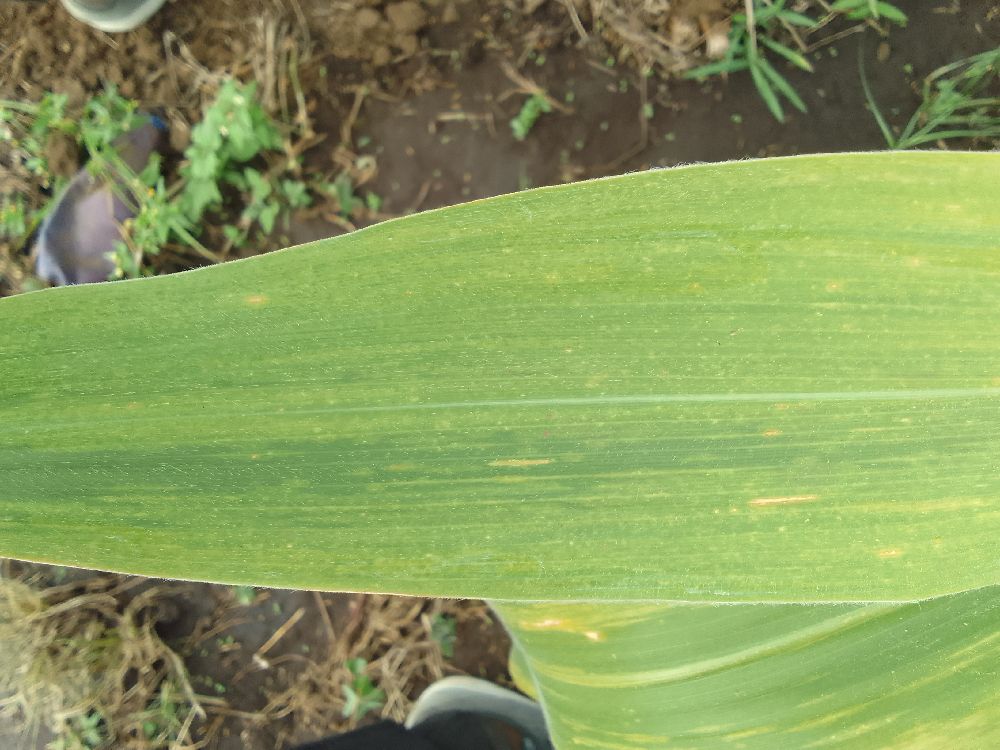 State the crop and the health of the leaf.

maize, maize lethal necrosis
